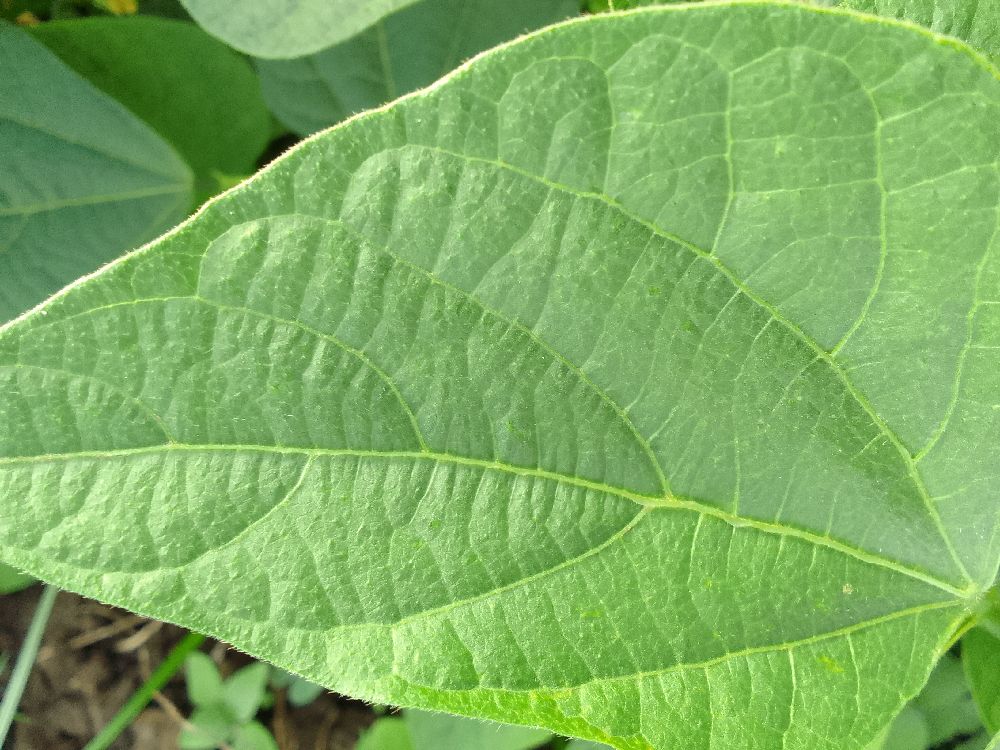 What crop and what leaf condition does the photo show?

common bean, healthy
